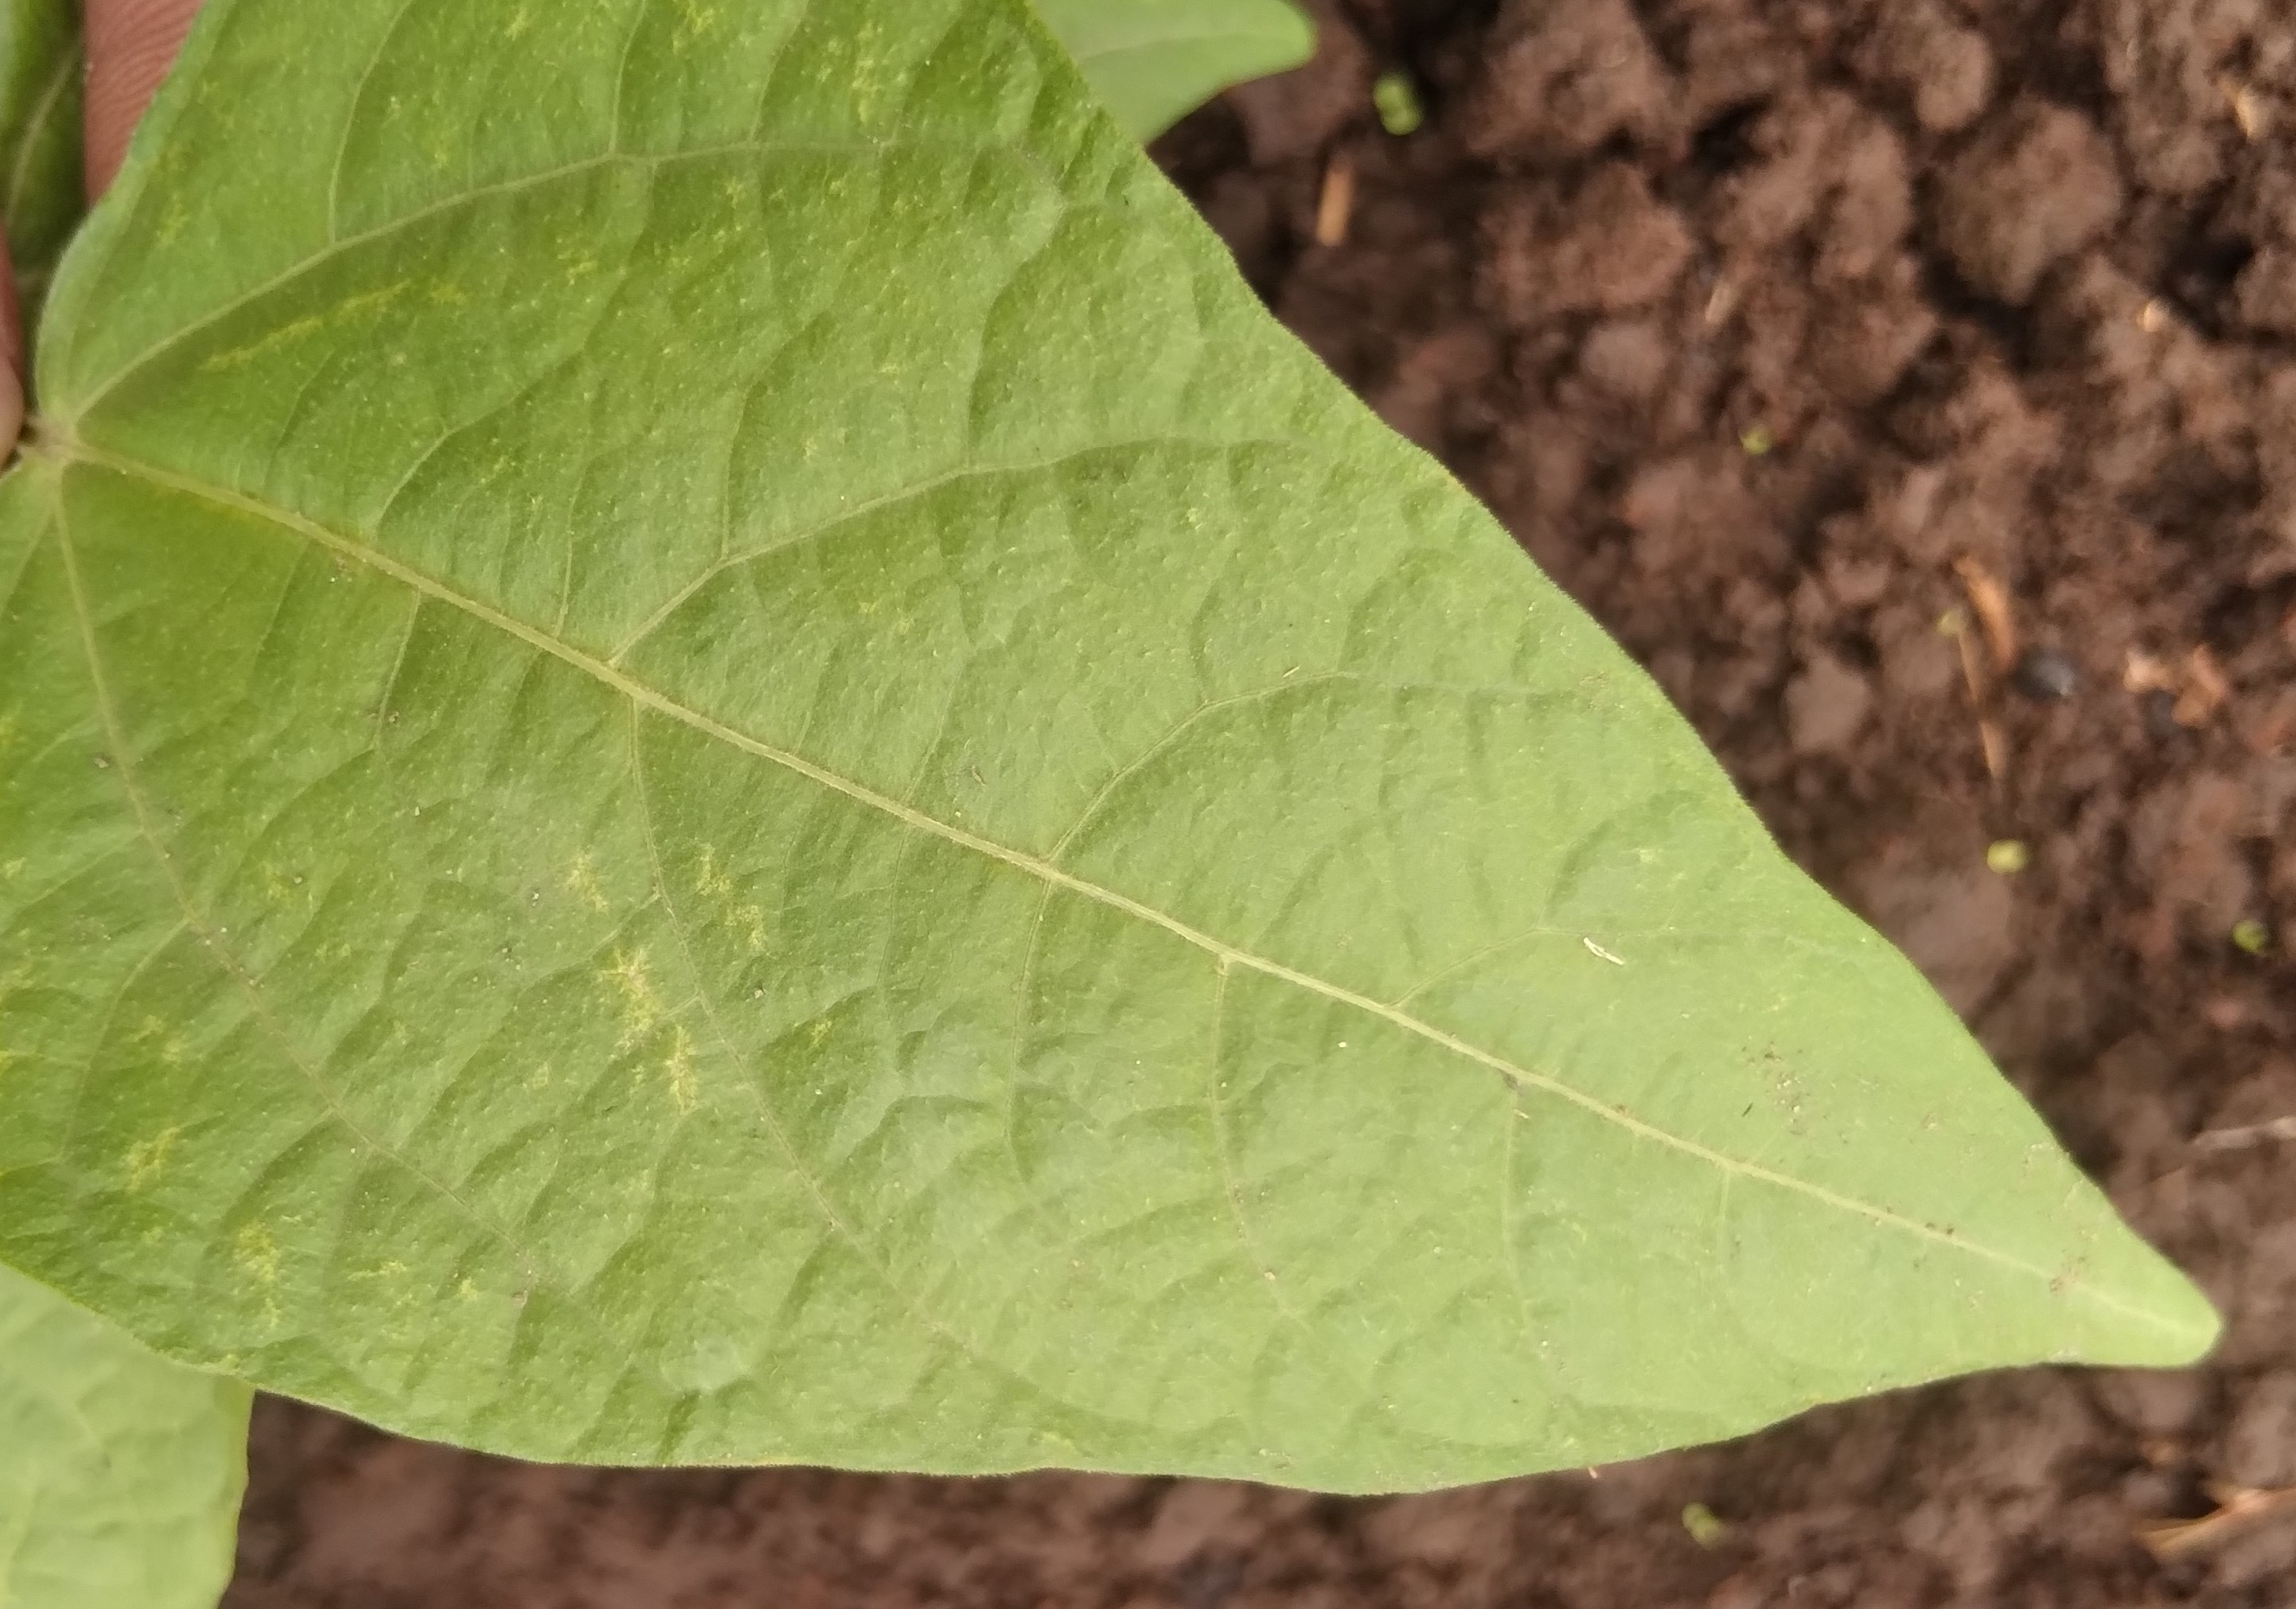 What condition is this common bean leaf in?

healthy
